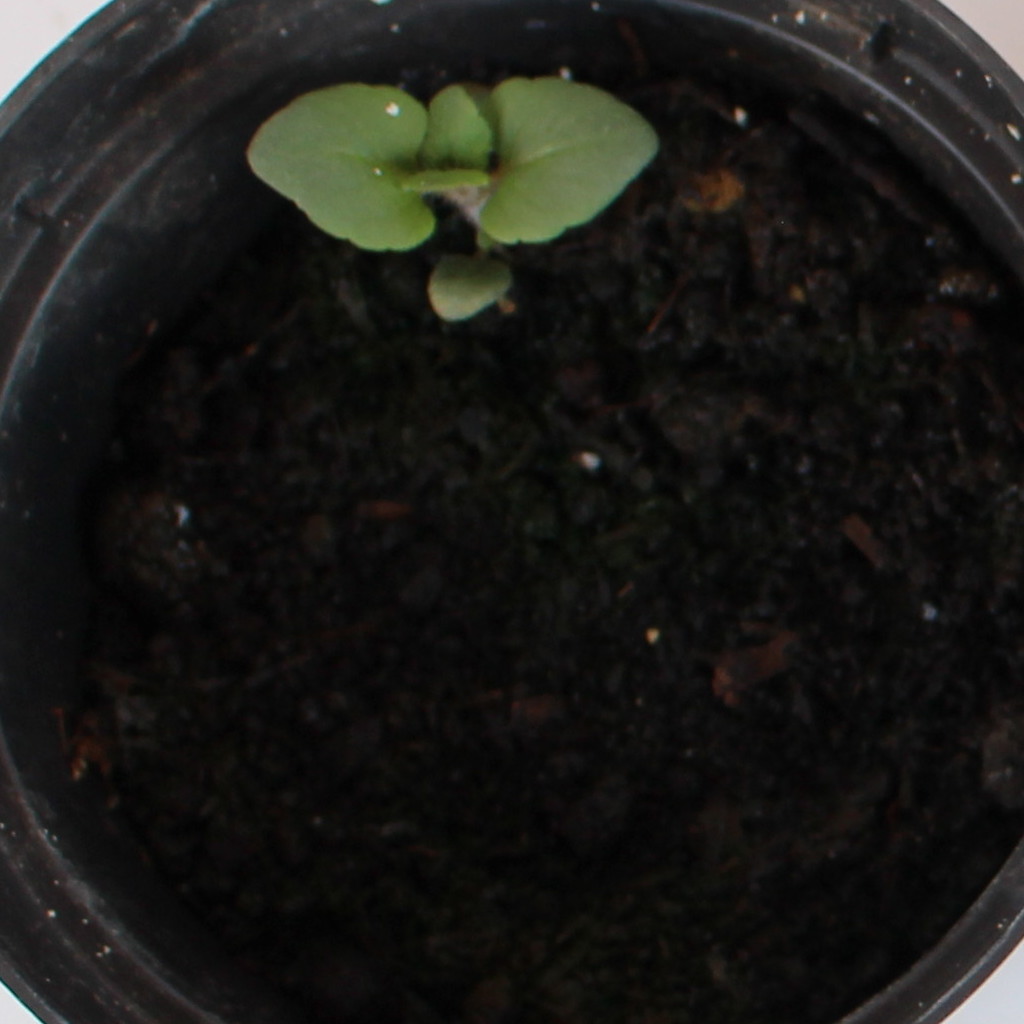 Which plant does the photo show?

Veronica persica
